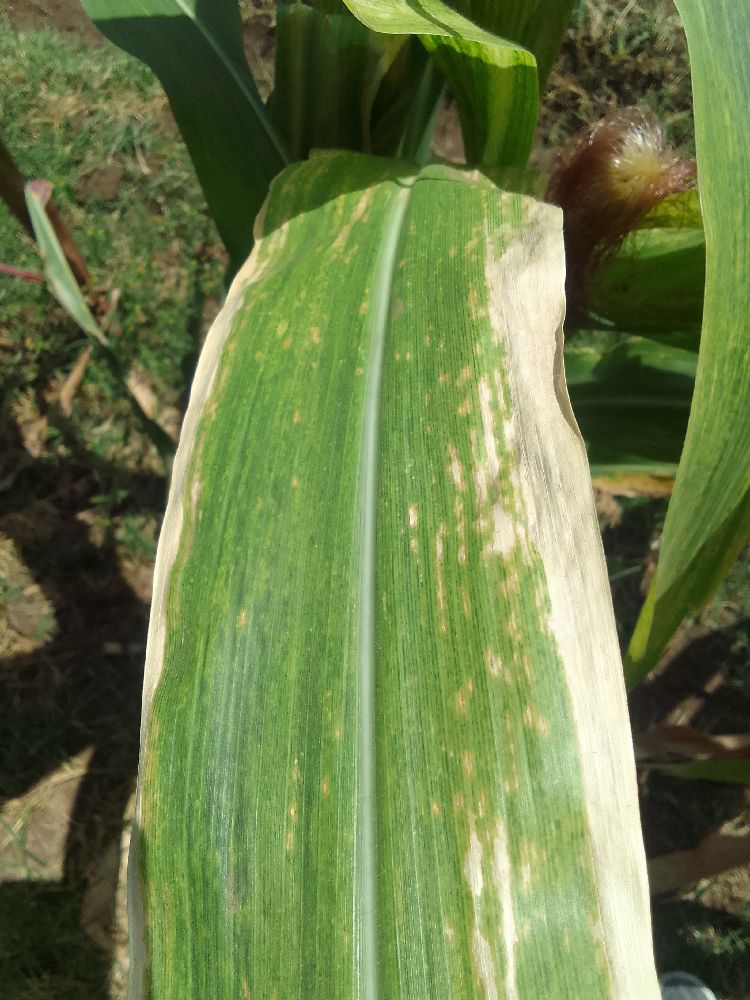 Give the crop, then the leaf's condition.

maize, maize lethal necrosis
